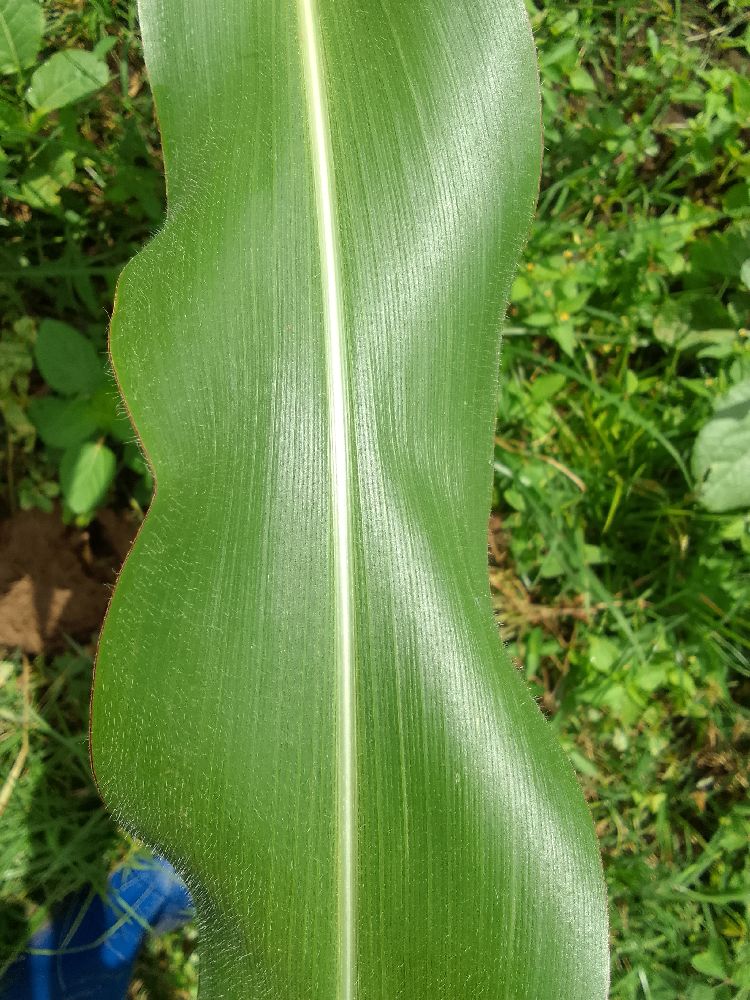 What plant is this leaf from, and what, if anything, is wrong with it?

maize, healthy
